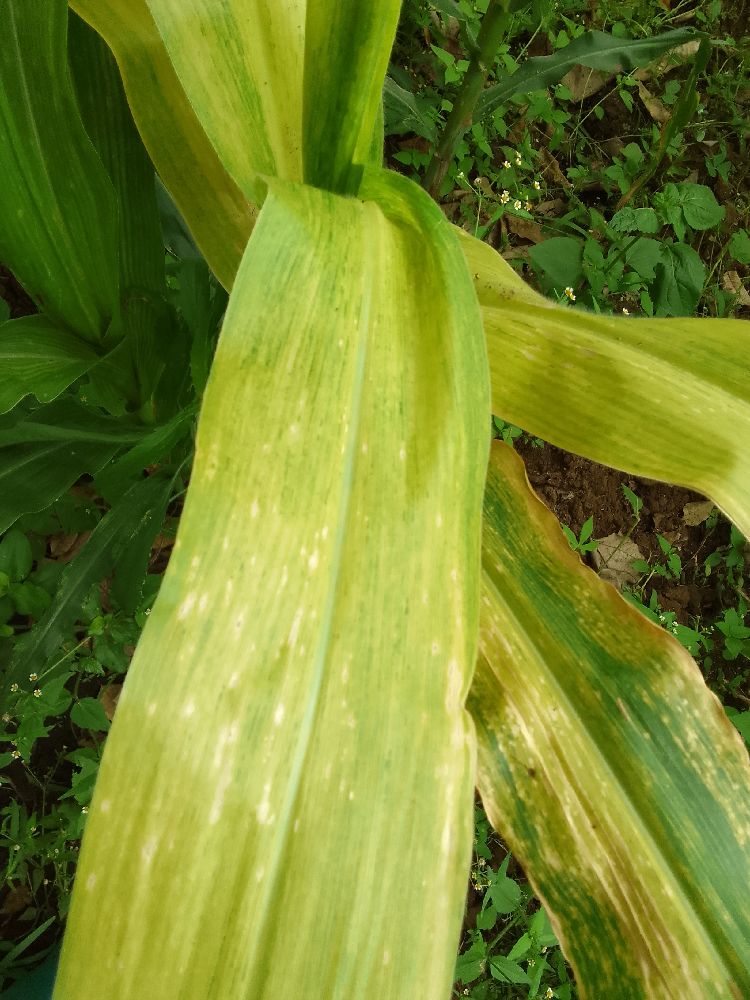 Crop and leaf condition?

maize, maize lethal necrosis
